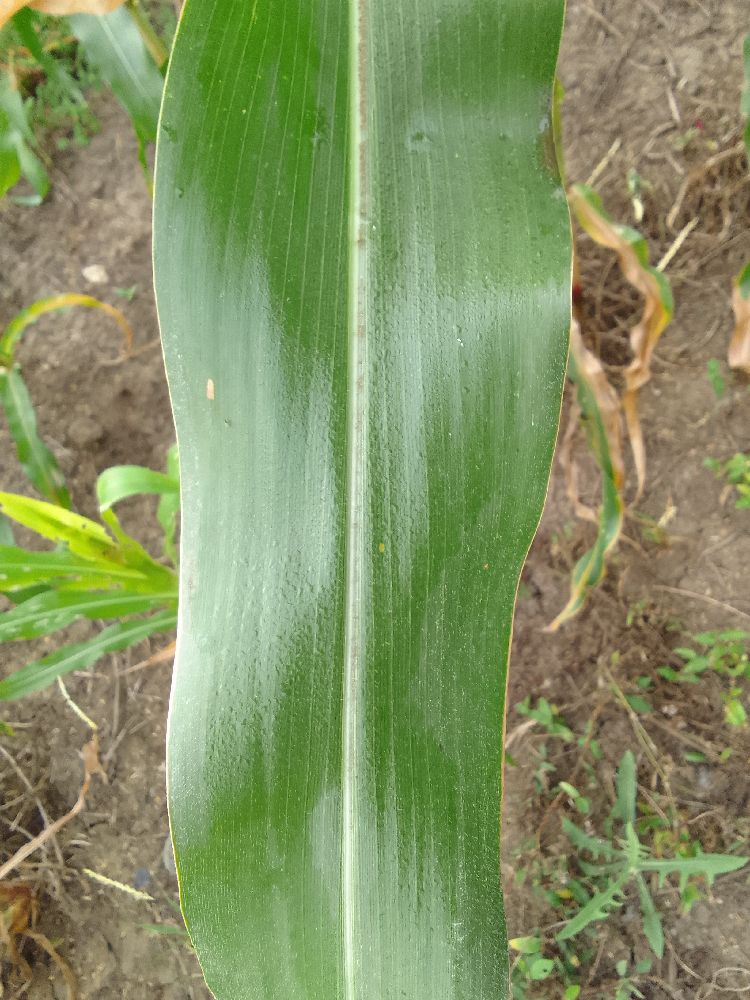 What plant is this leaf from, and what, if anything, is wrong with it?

maize, healthy
